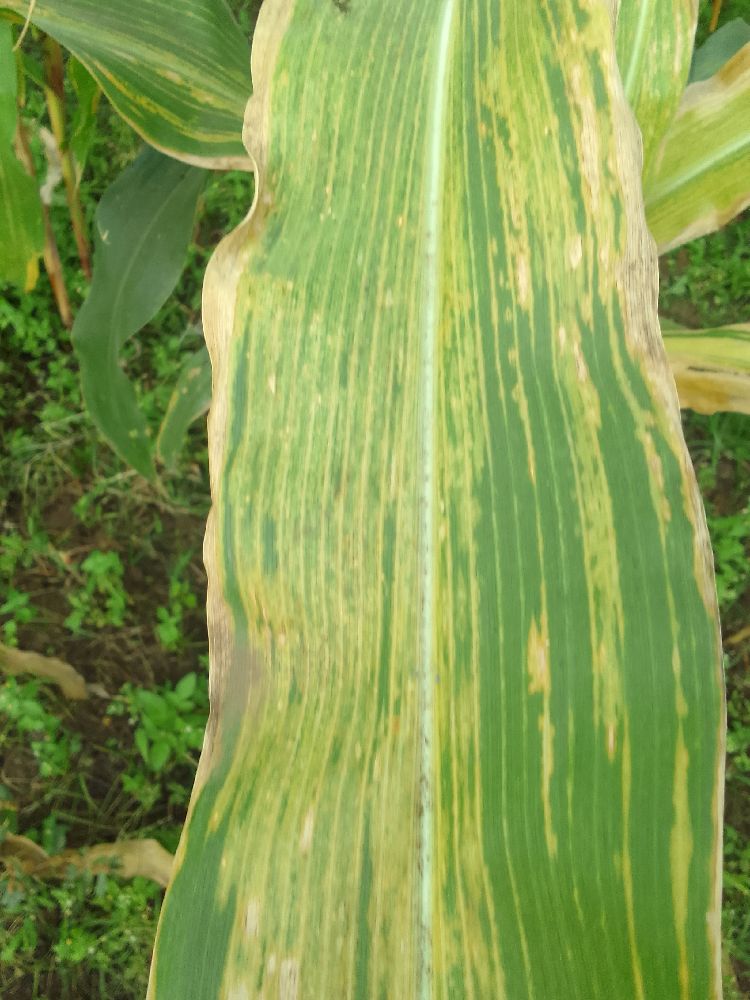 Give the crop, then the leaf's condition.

maize, maize lethal necrosis
